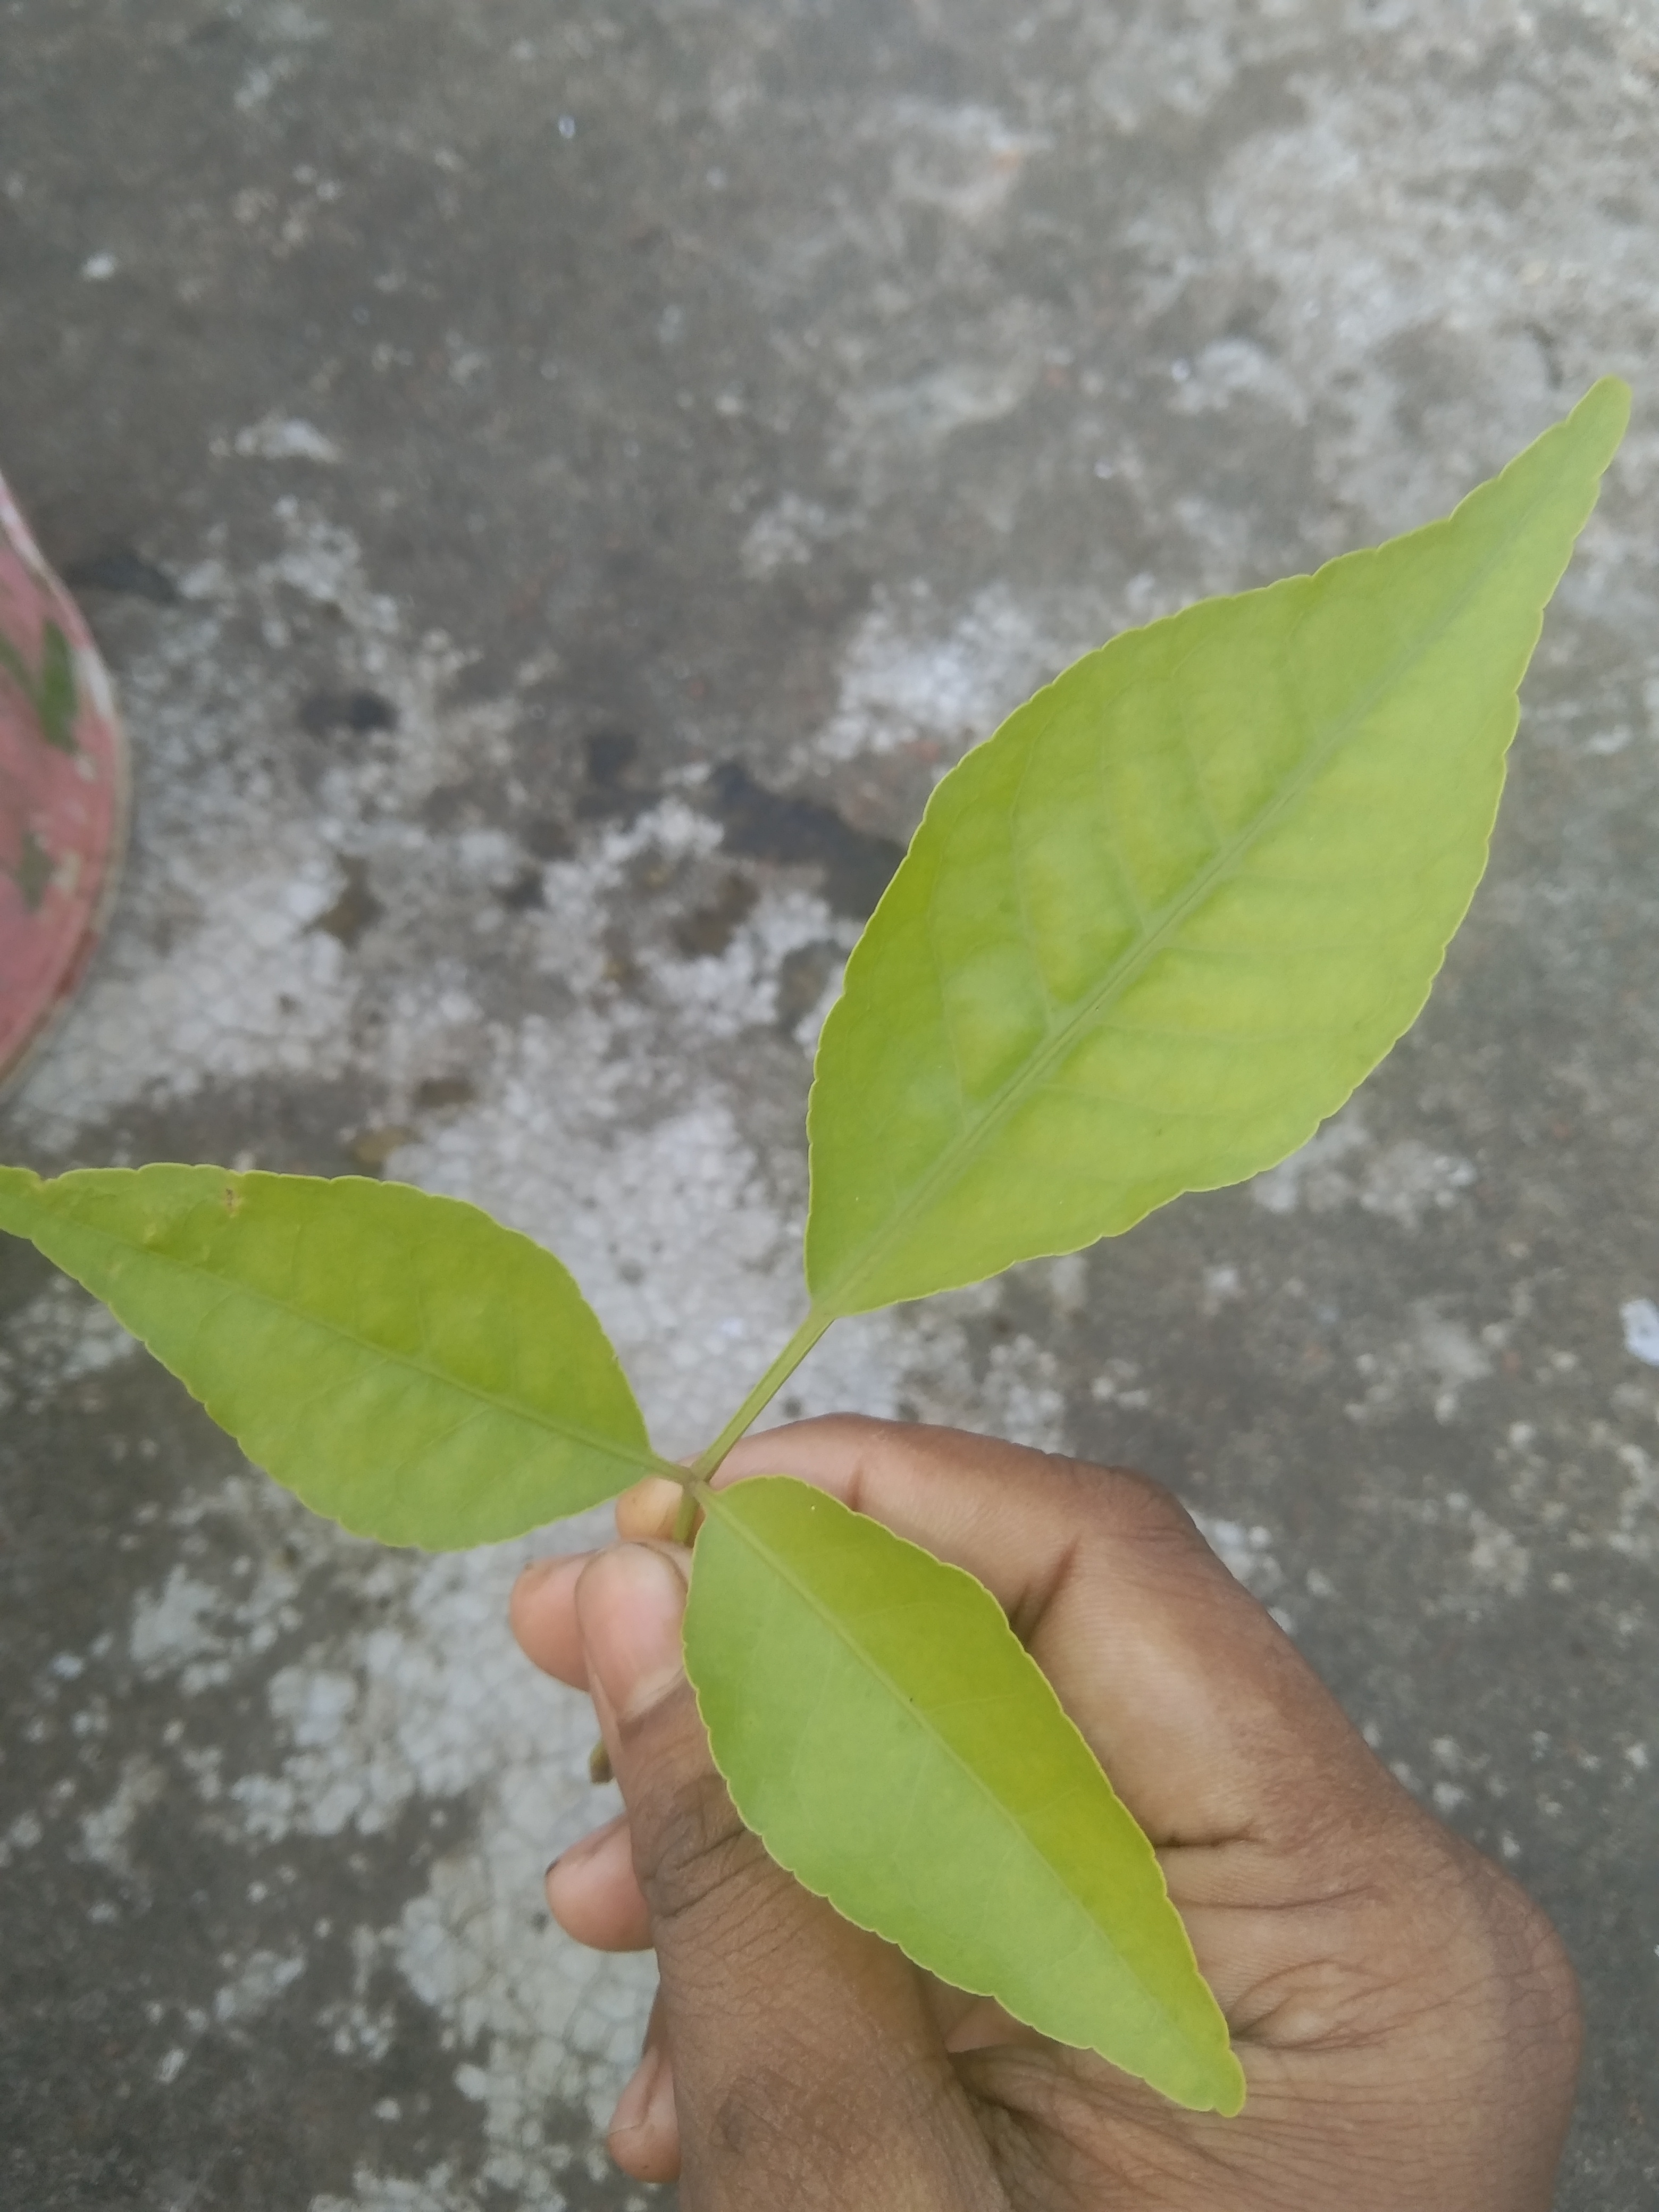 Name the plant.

wood apple
